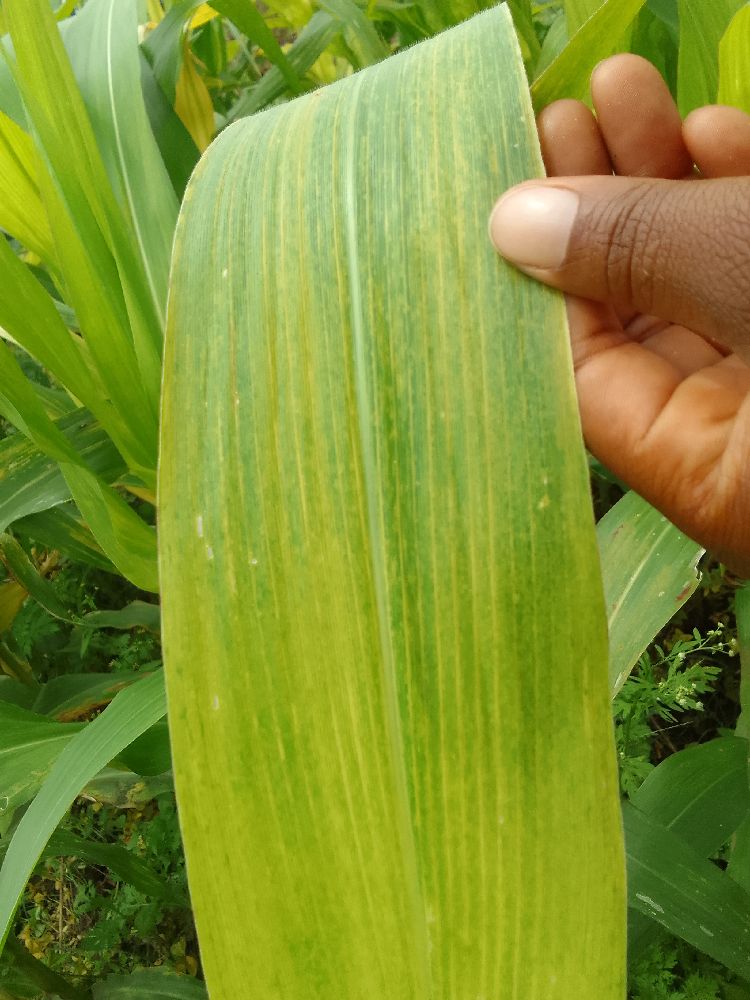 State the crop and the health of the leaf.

maize, maize lethal necrosis
